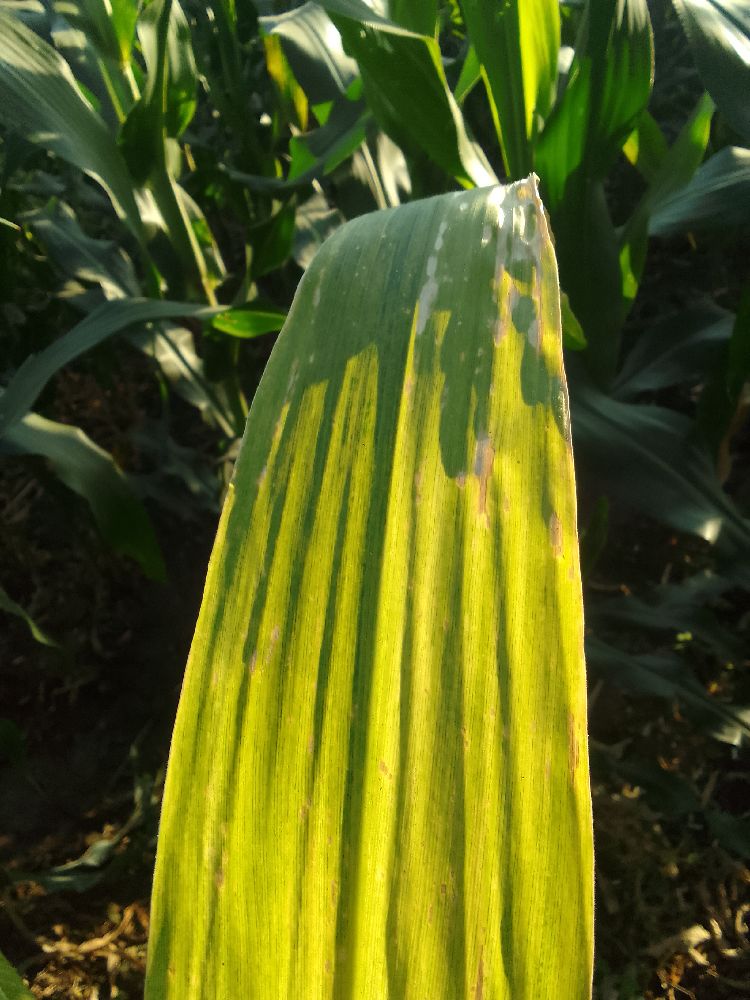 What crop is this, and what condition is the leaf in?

maize, maize lethal necrosis
